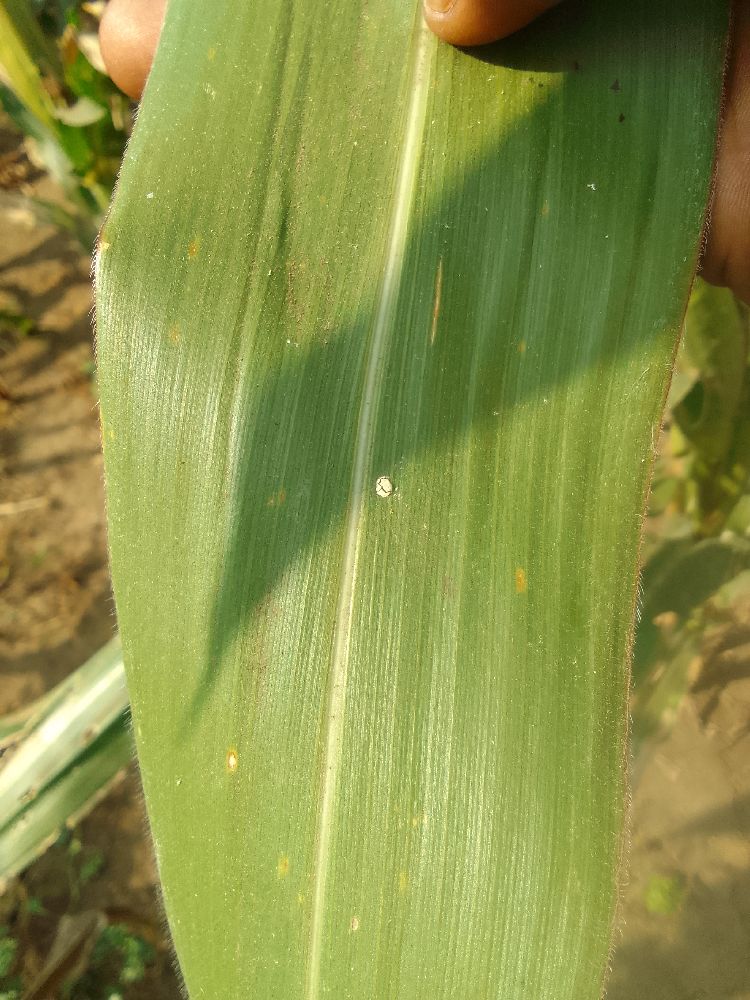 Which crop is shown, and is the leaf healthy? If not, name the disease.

maize, healthy
